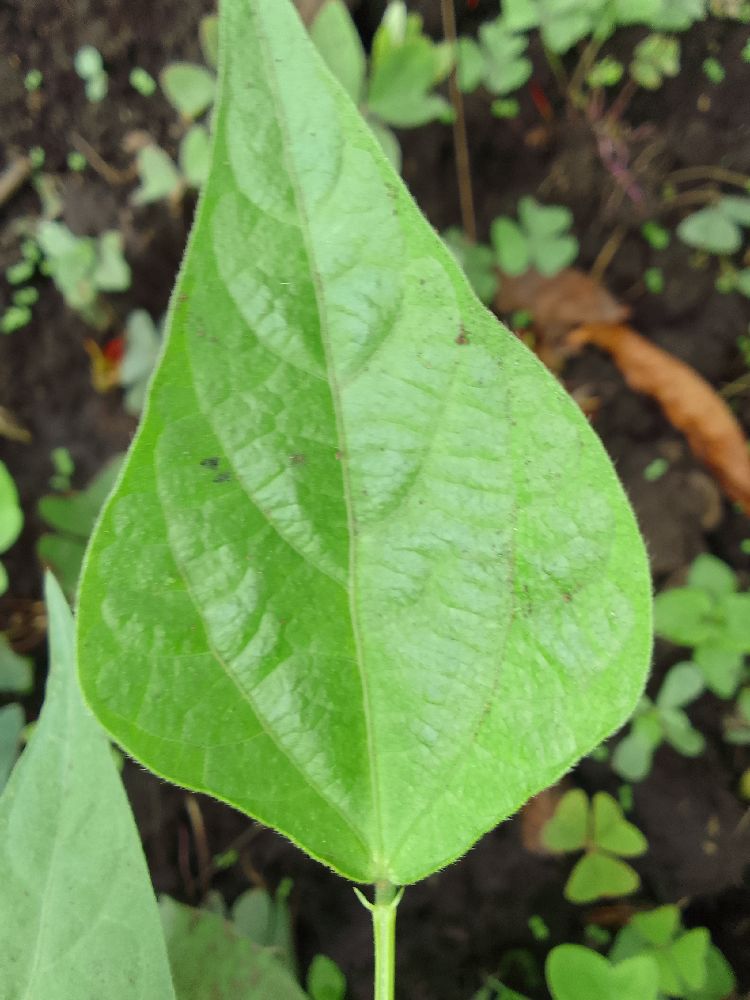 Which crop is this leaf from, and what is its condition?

common bean, healthy
